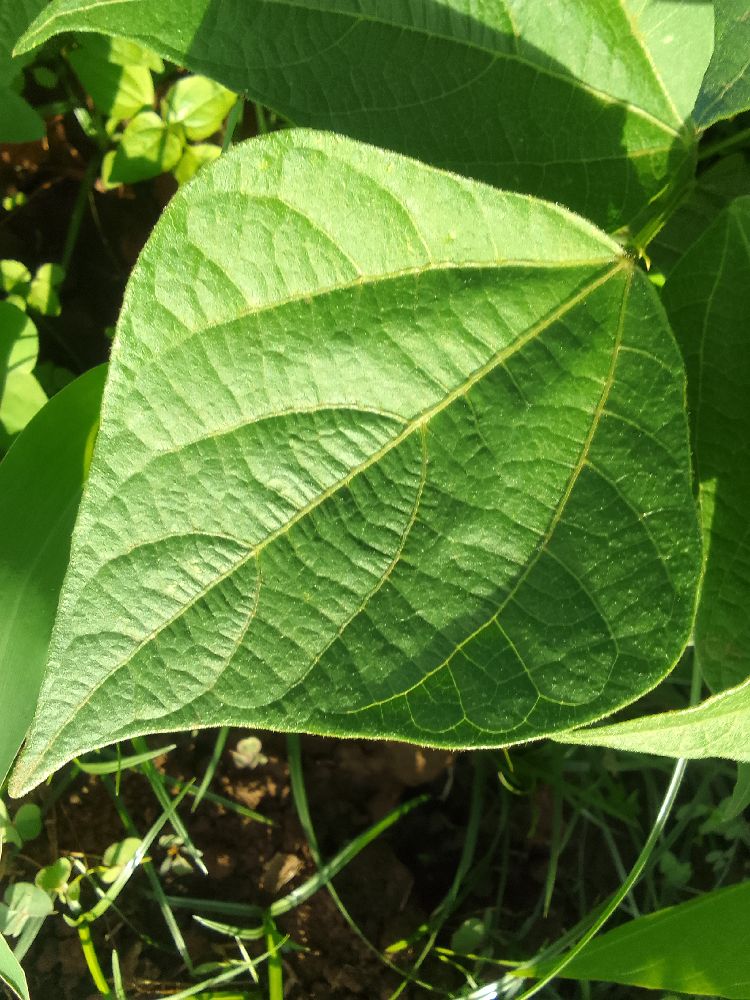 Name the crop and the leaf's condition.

common bean, healthy
